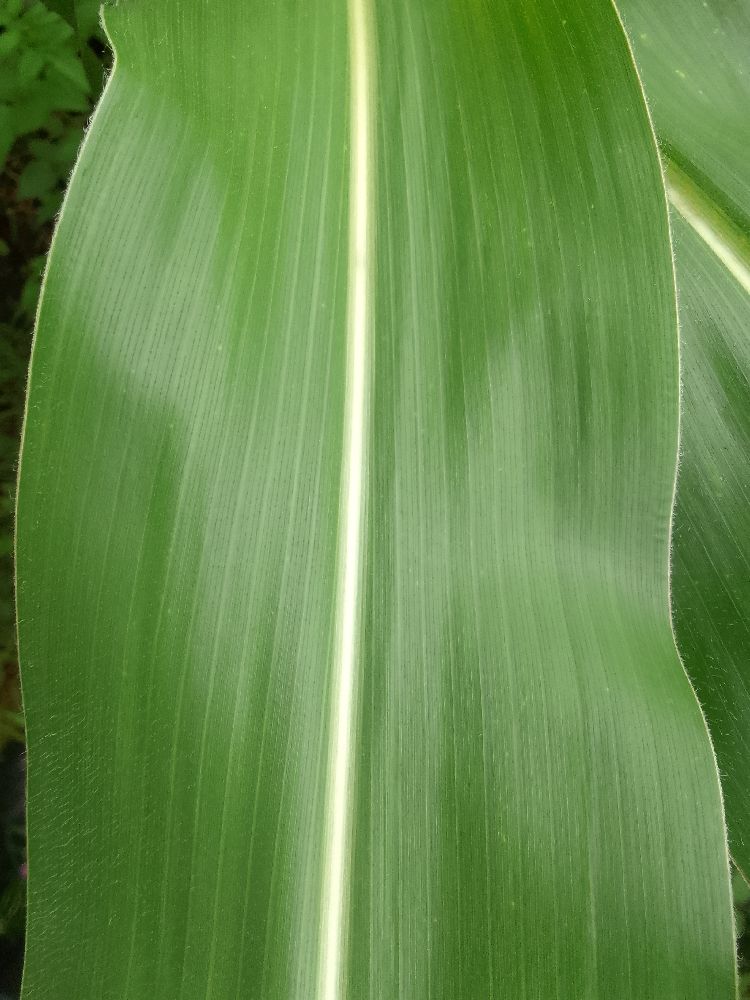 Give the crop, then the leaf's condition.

maize, healthy
